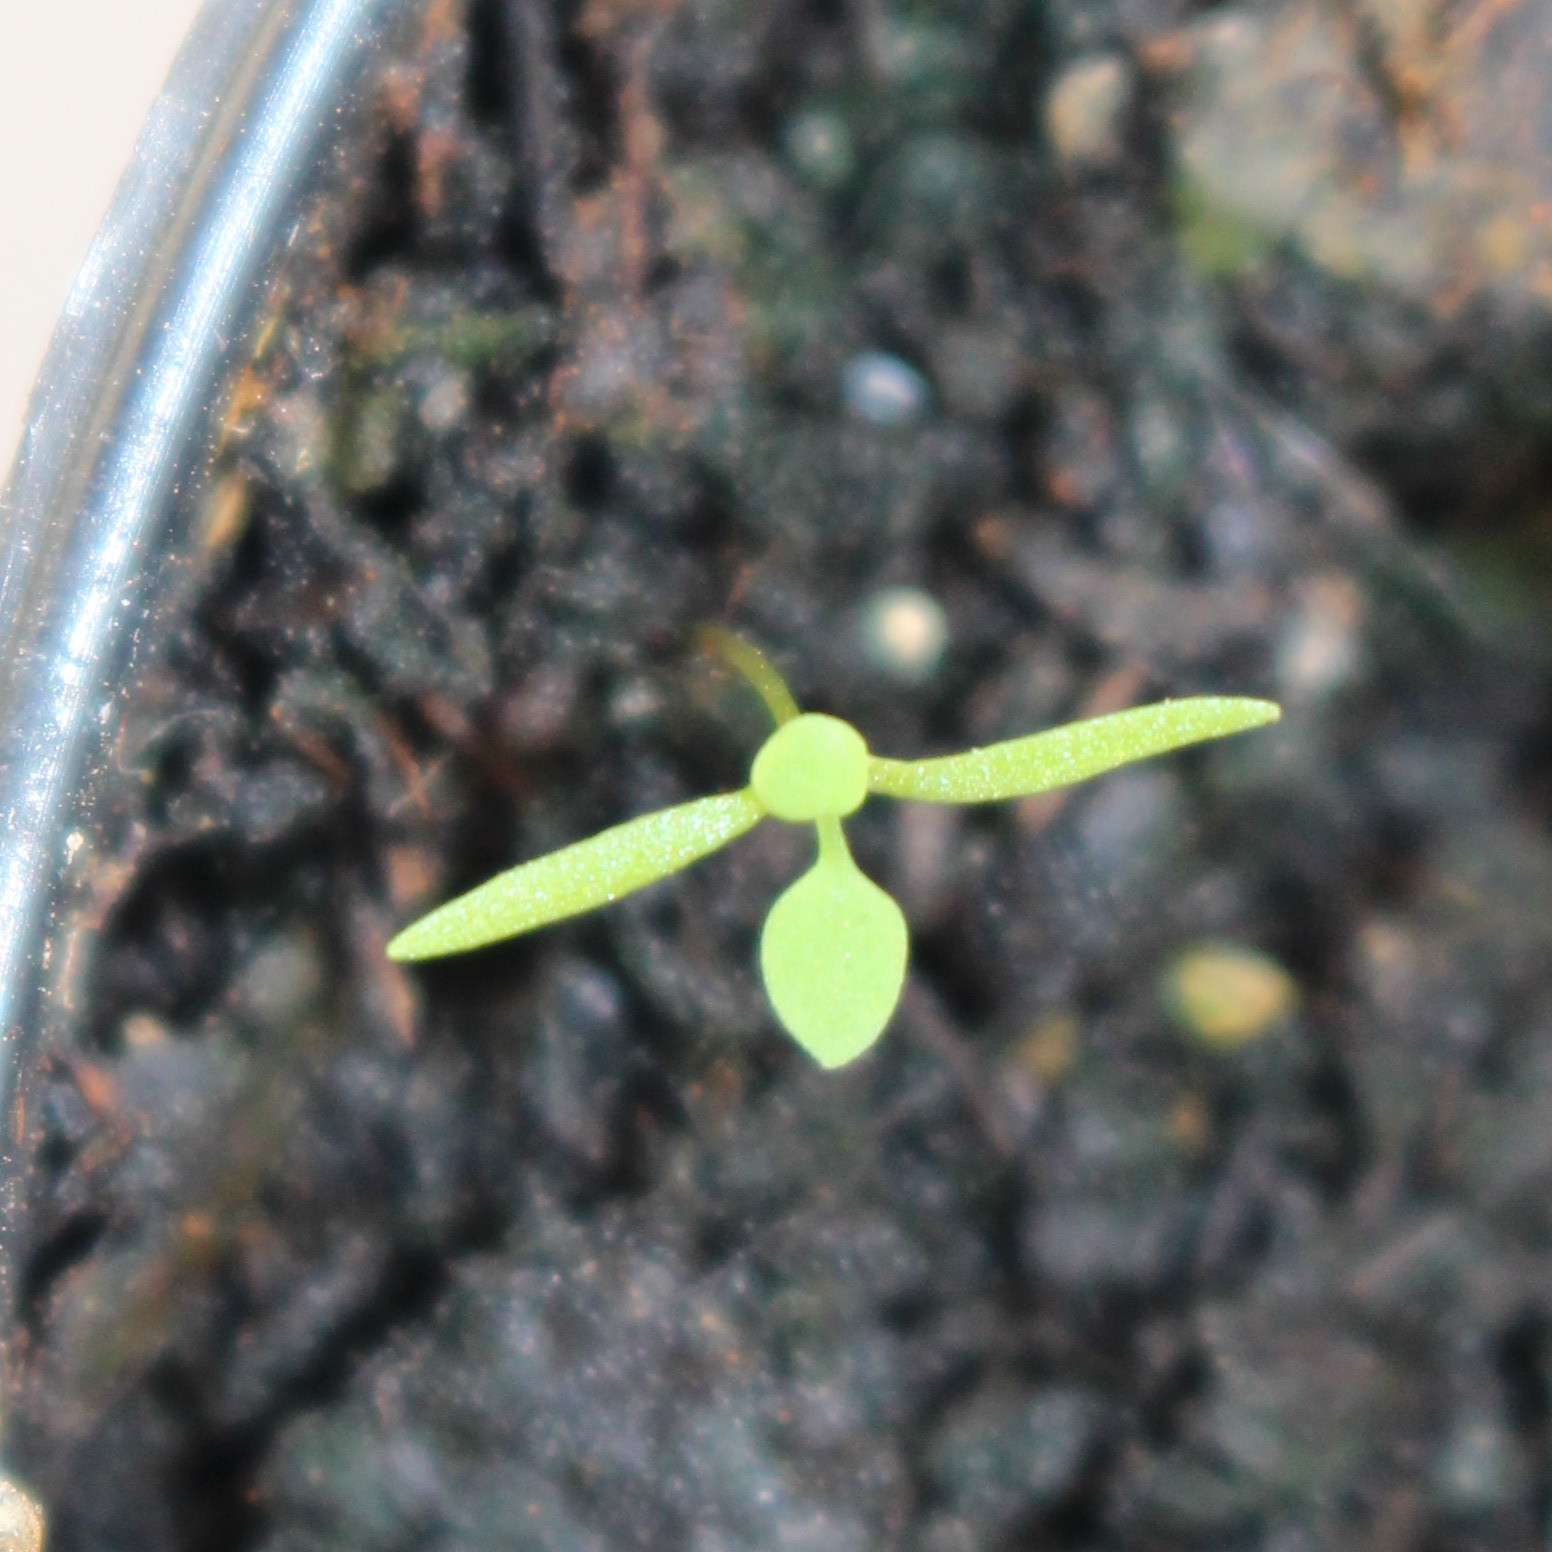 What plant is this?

Papaver rhoeas
